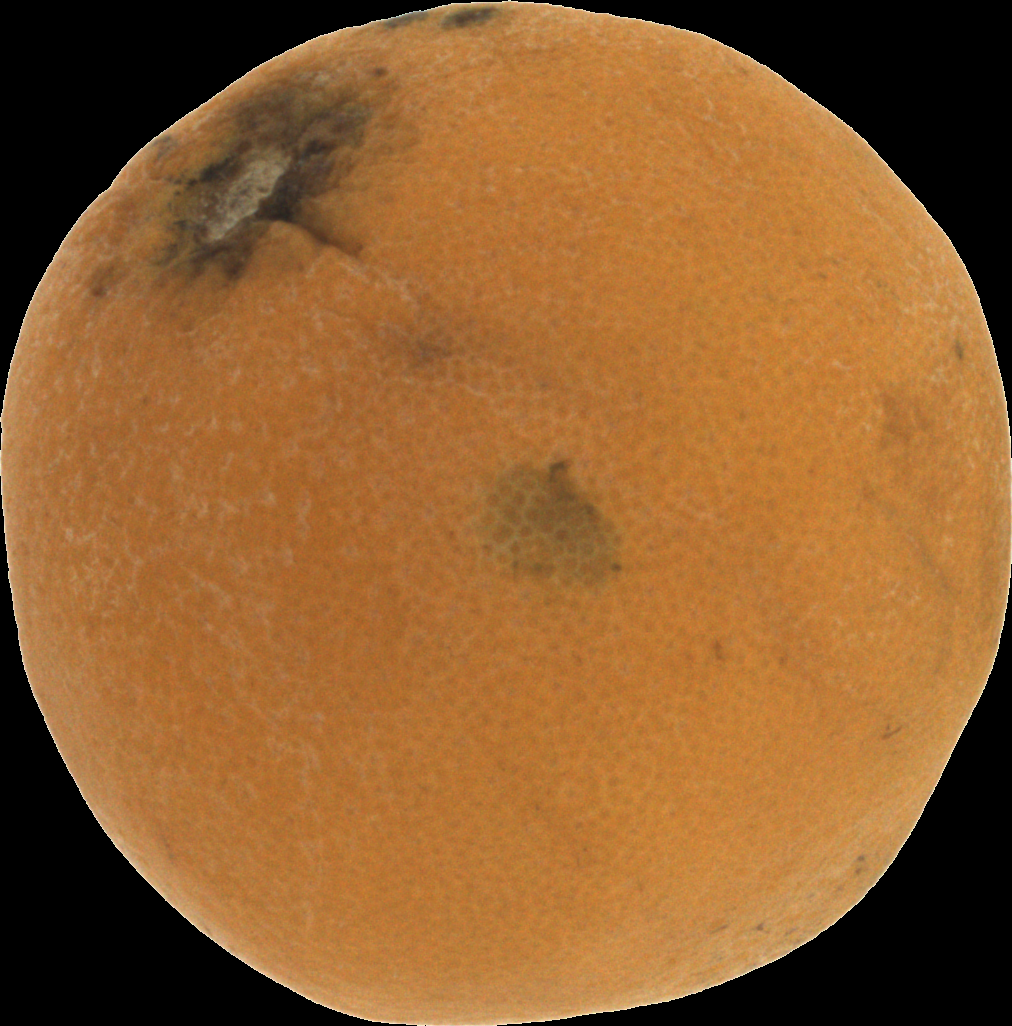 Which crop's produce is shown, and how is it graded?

orange, bad
